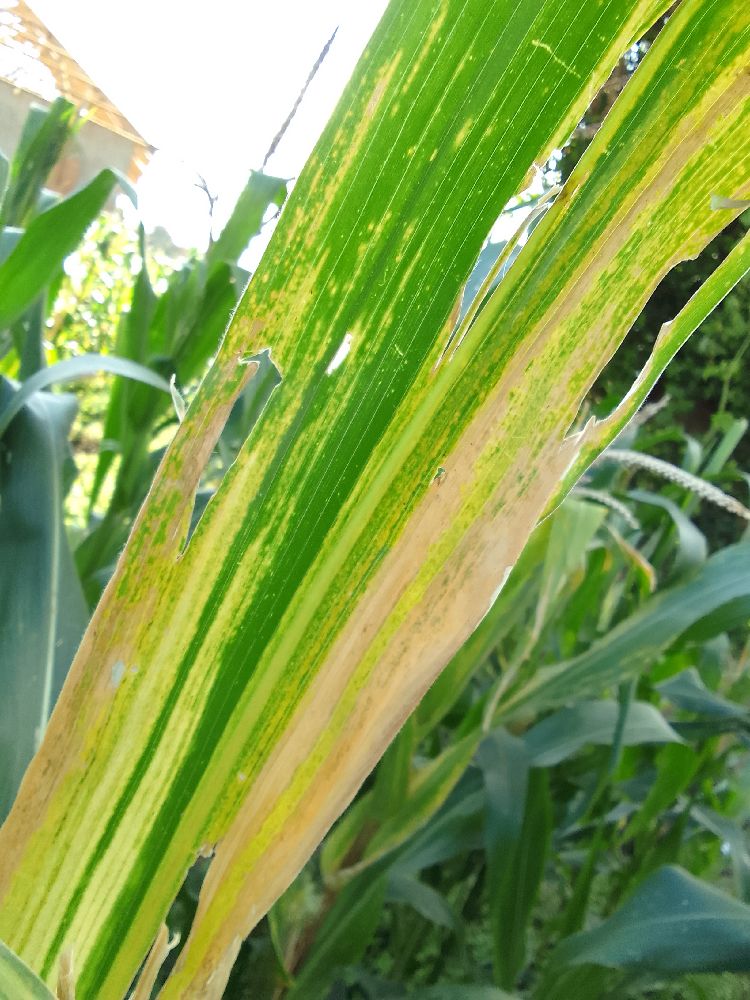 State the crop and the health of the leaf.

maize, maize lethal necrosis
